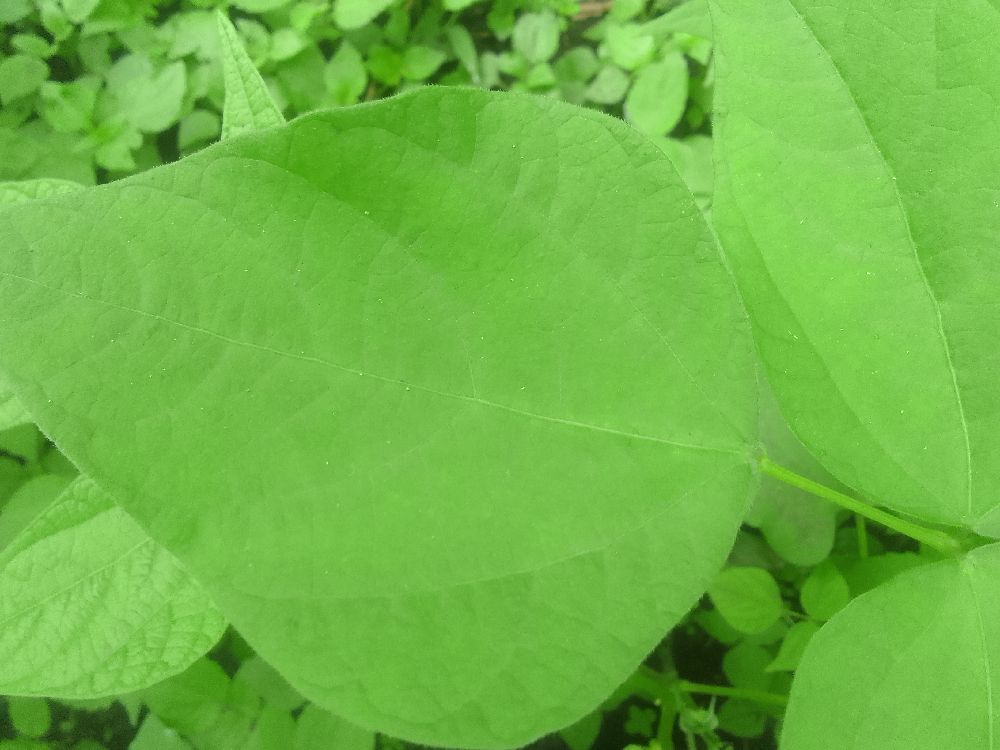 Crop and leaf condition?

common bean, healthy
